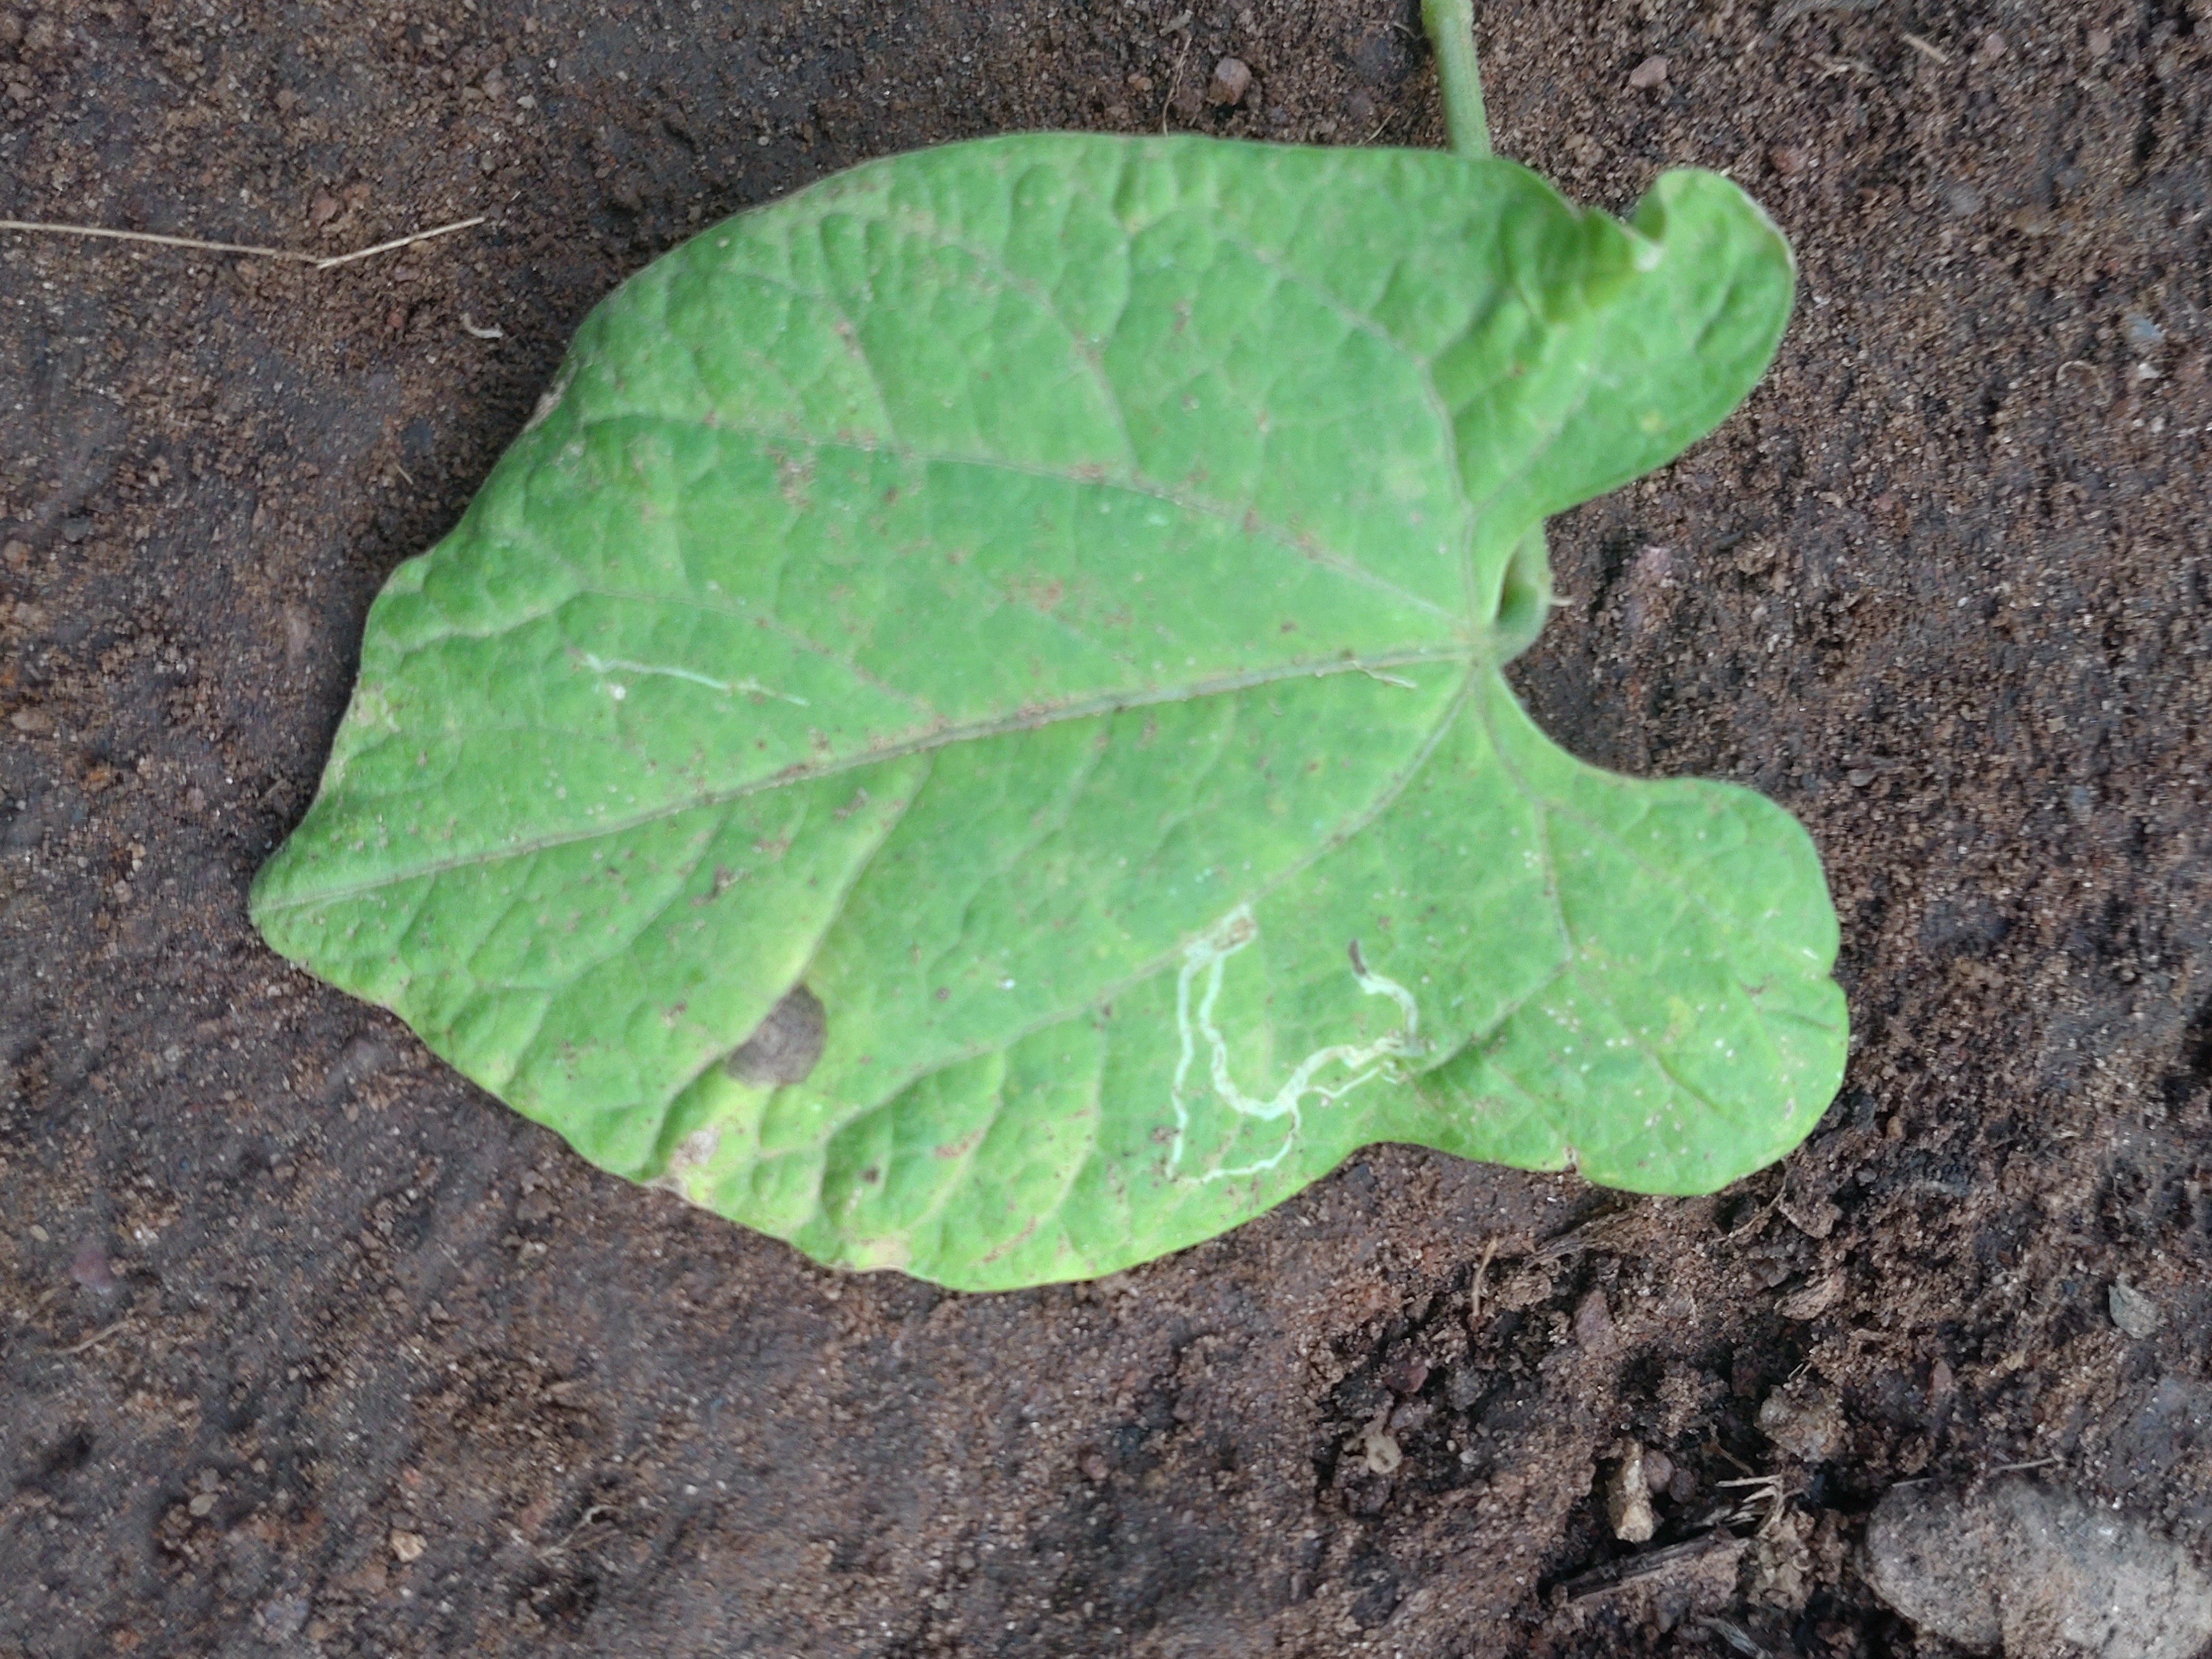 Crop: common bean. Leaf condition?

anthracnose
